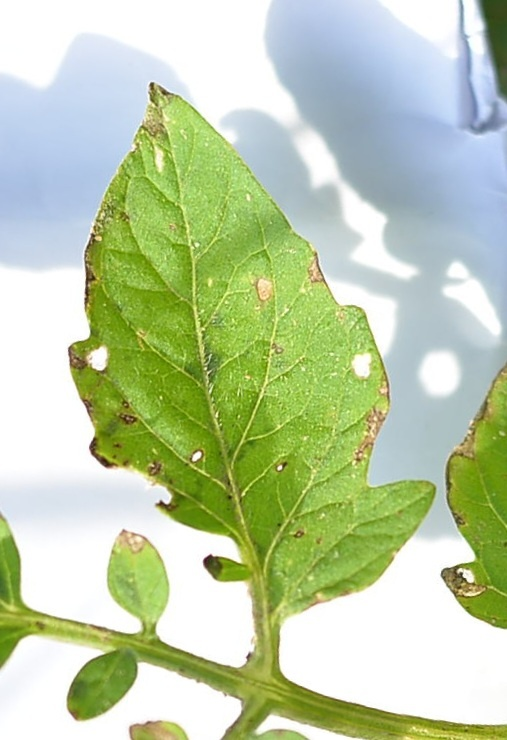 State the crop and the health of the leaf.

tomato, infected
